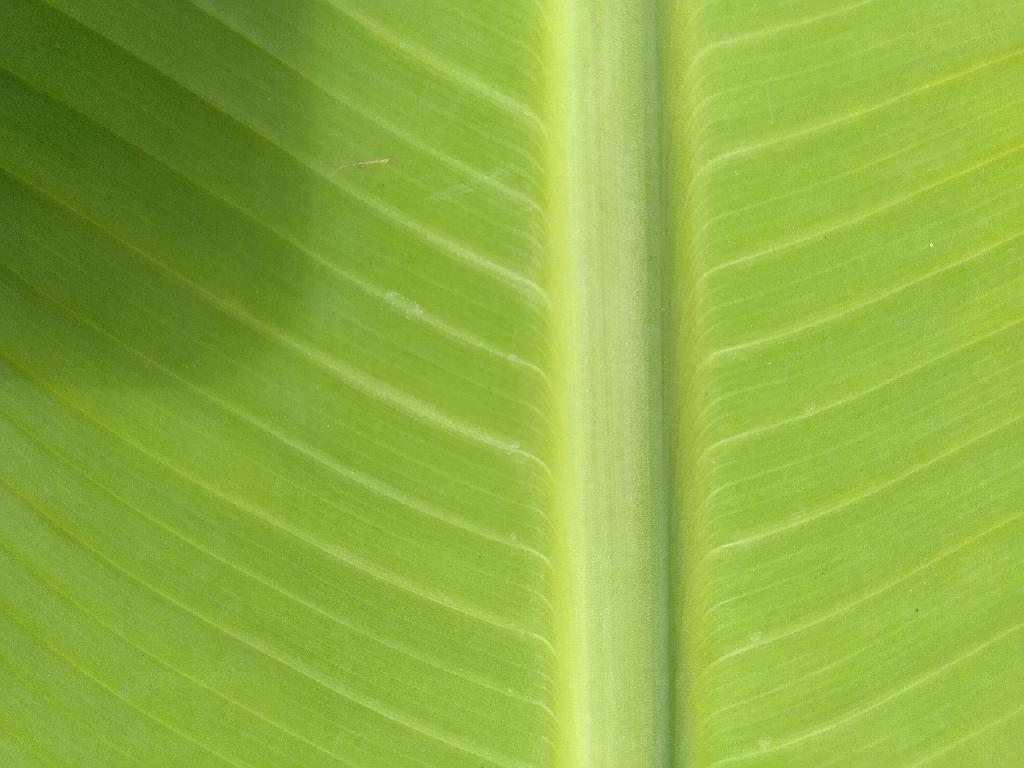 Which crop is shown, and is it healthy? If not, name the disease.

banana, healthy
